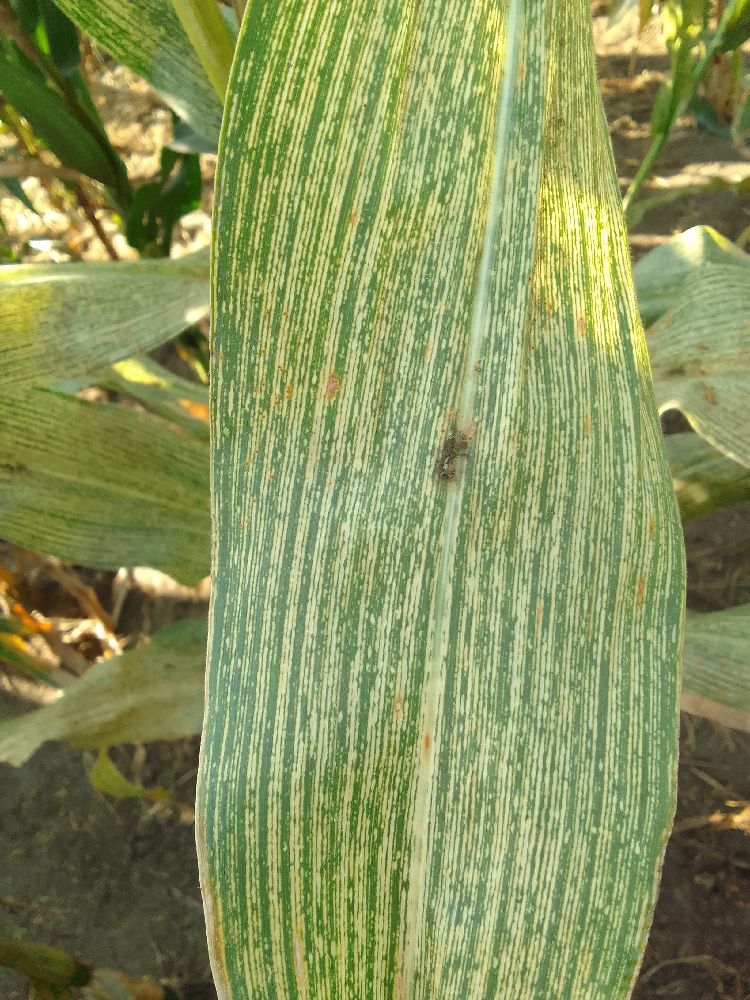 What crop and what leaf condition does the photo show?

maize, maize streak virus
